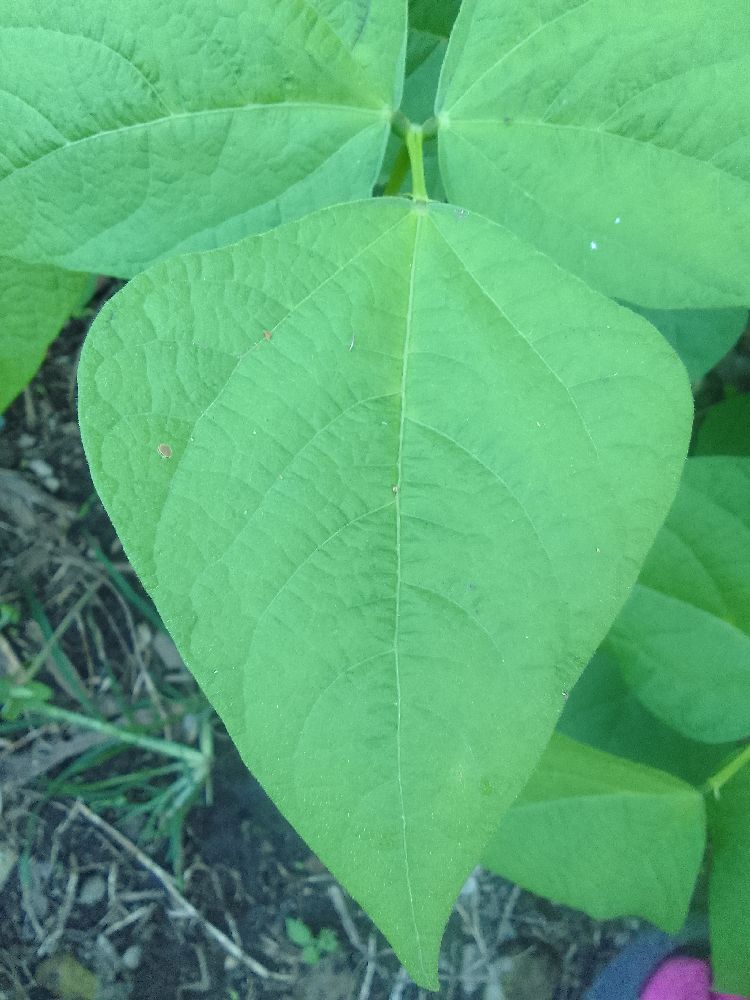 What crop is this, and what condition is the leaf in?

common bean, healthy
